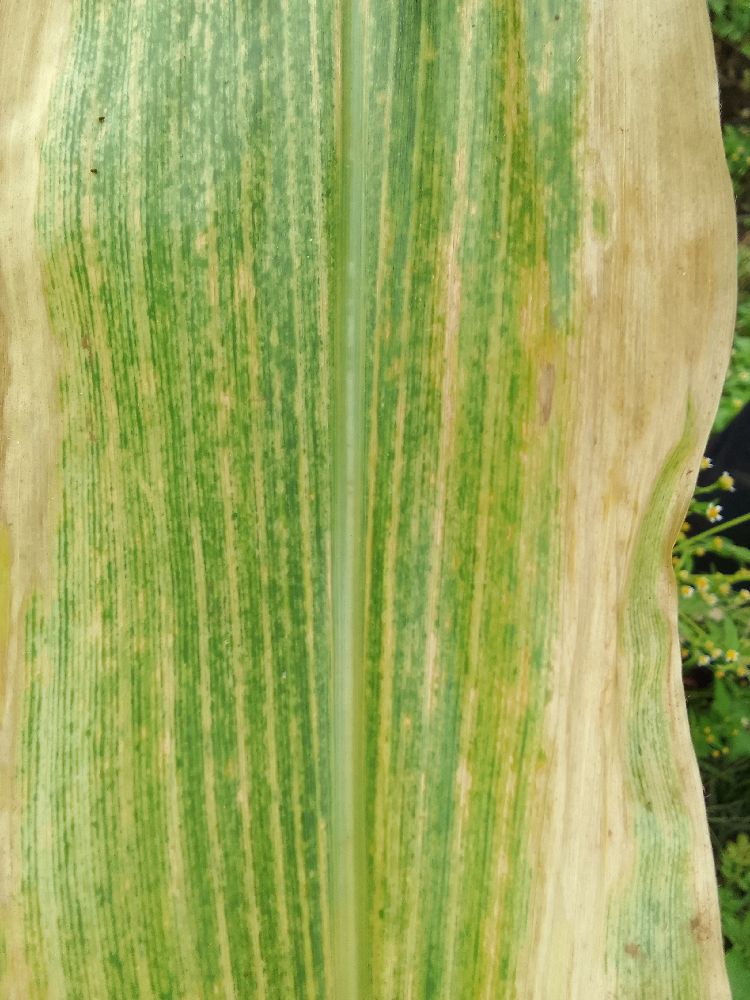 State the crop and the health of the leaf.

maize, maize lethal necrosis
